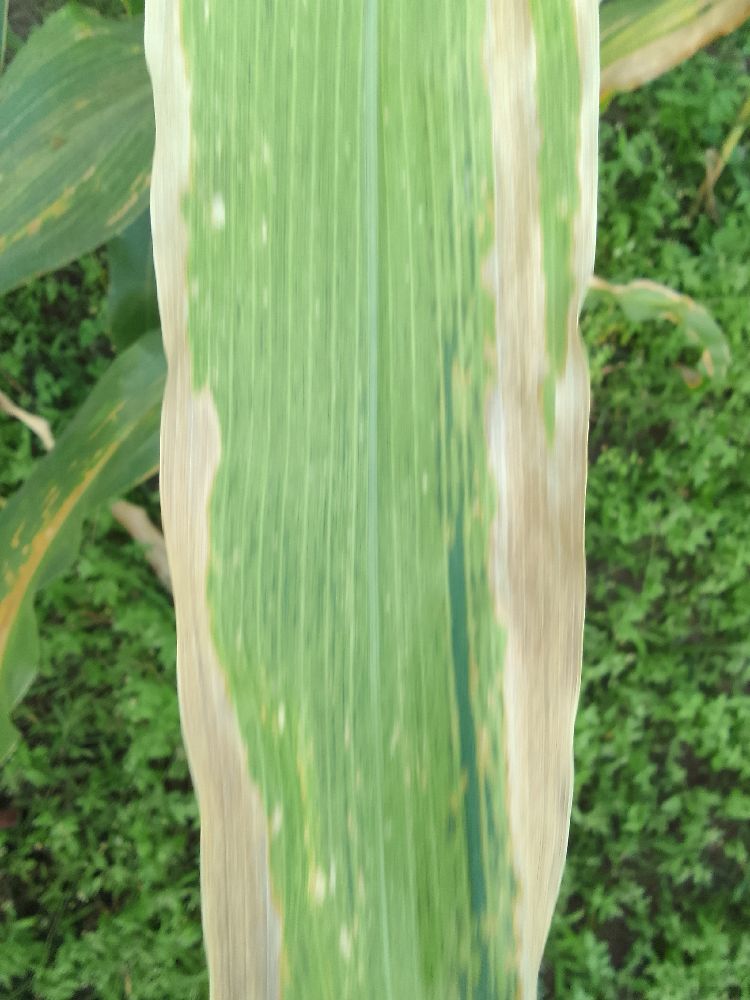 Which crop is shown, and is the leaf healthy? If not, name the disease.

maize, maize lethal necrosis
